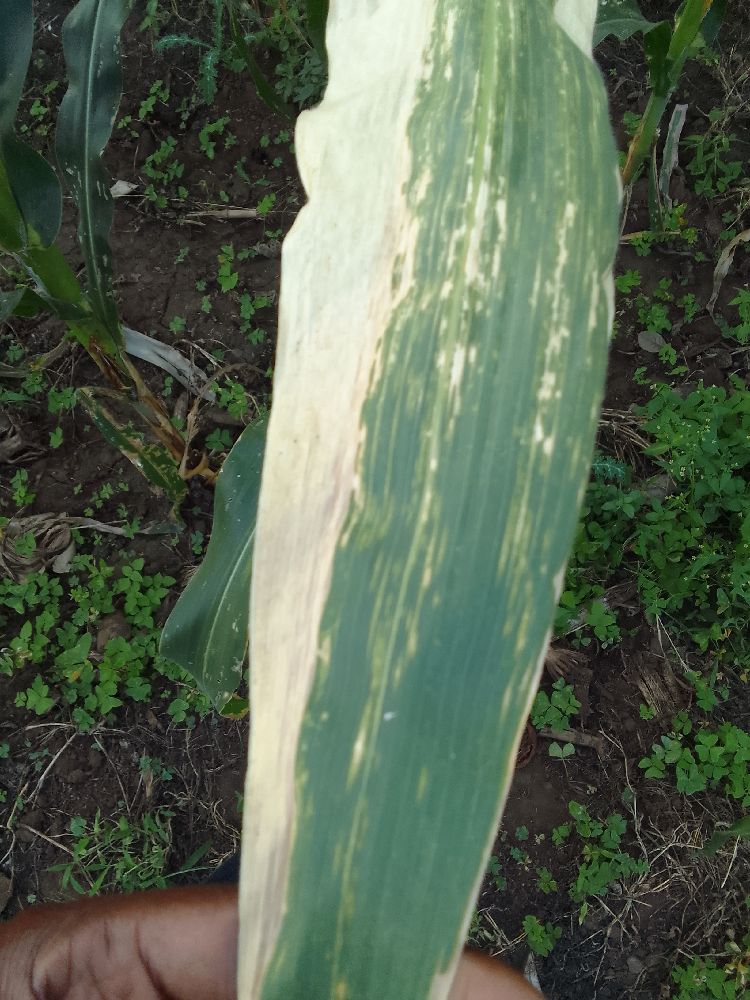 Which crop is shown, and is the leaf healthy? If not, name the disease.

maize, maize lethal necrosis
